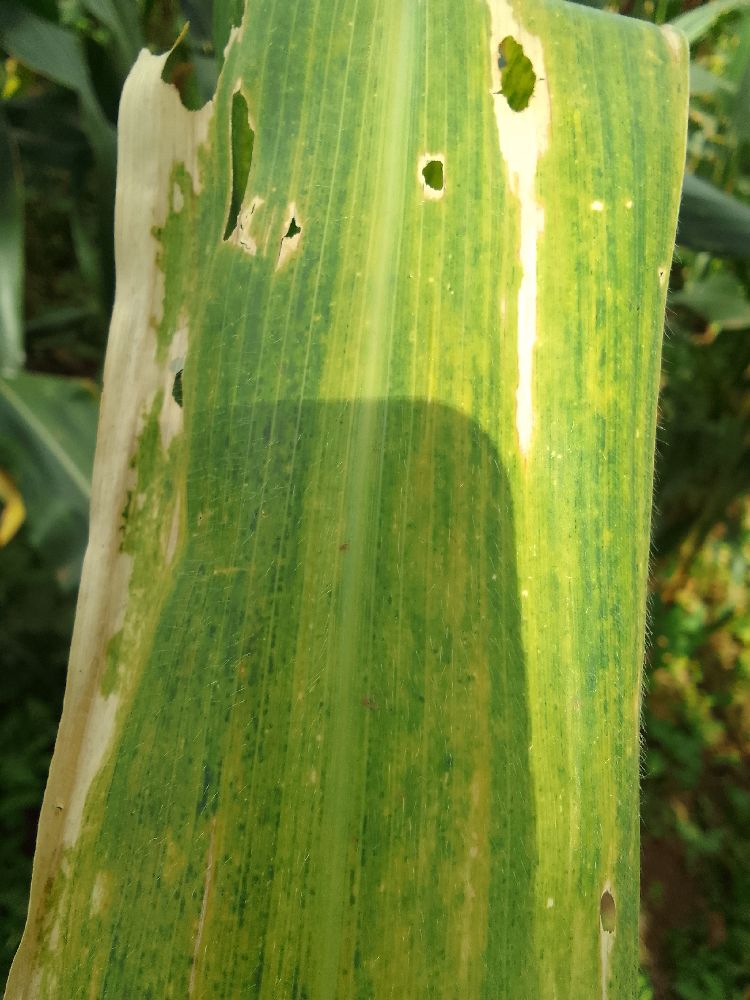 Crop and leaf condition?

maize, maize lethal necrosis
